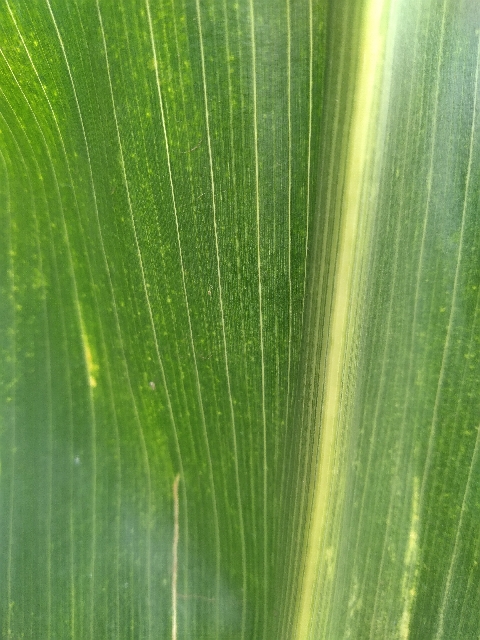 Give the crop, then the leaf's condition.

maize, maize lethal necrosis
